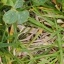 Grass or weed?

unstructured weed
